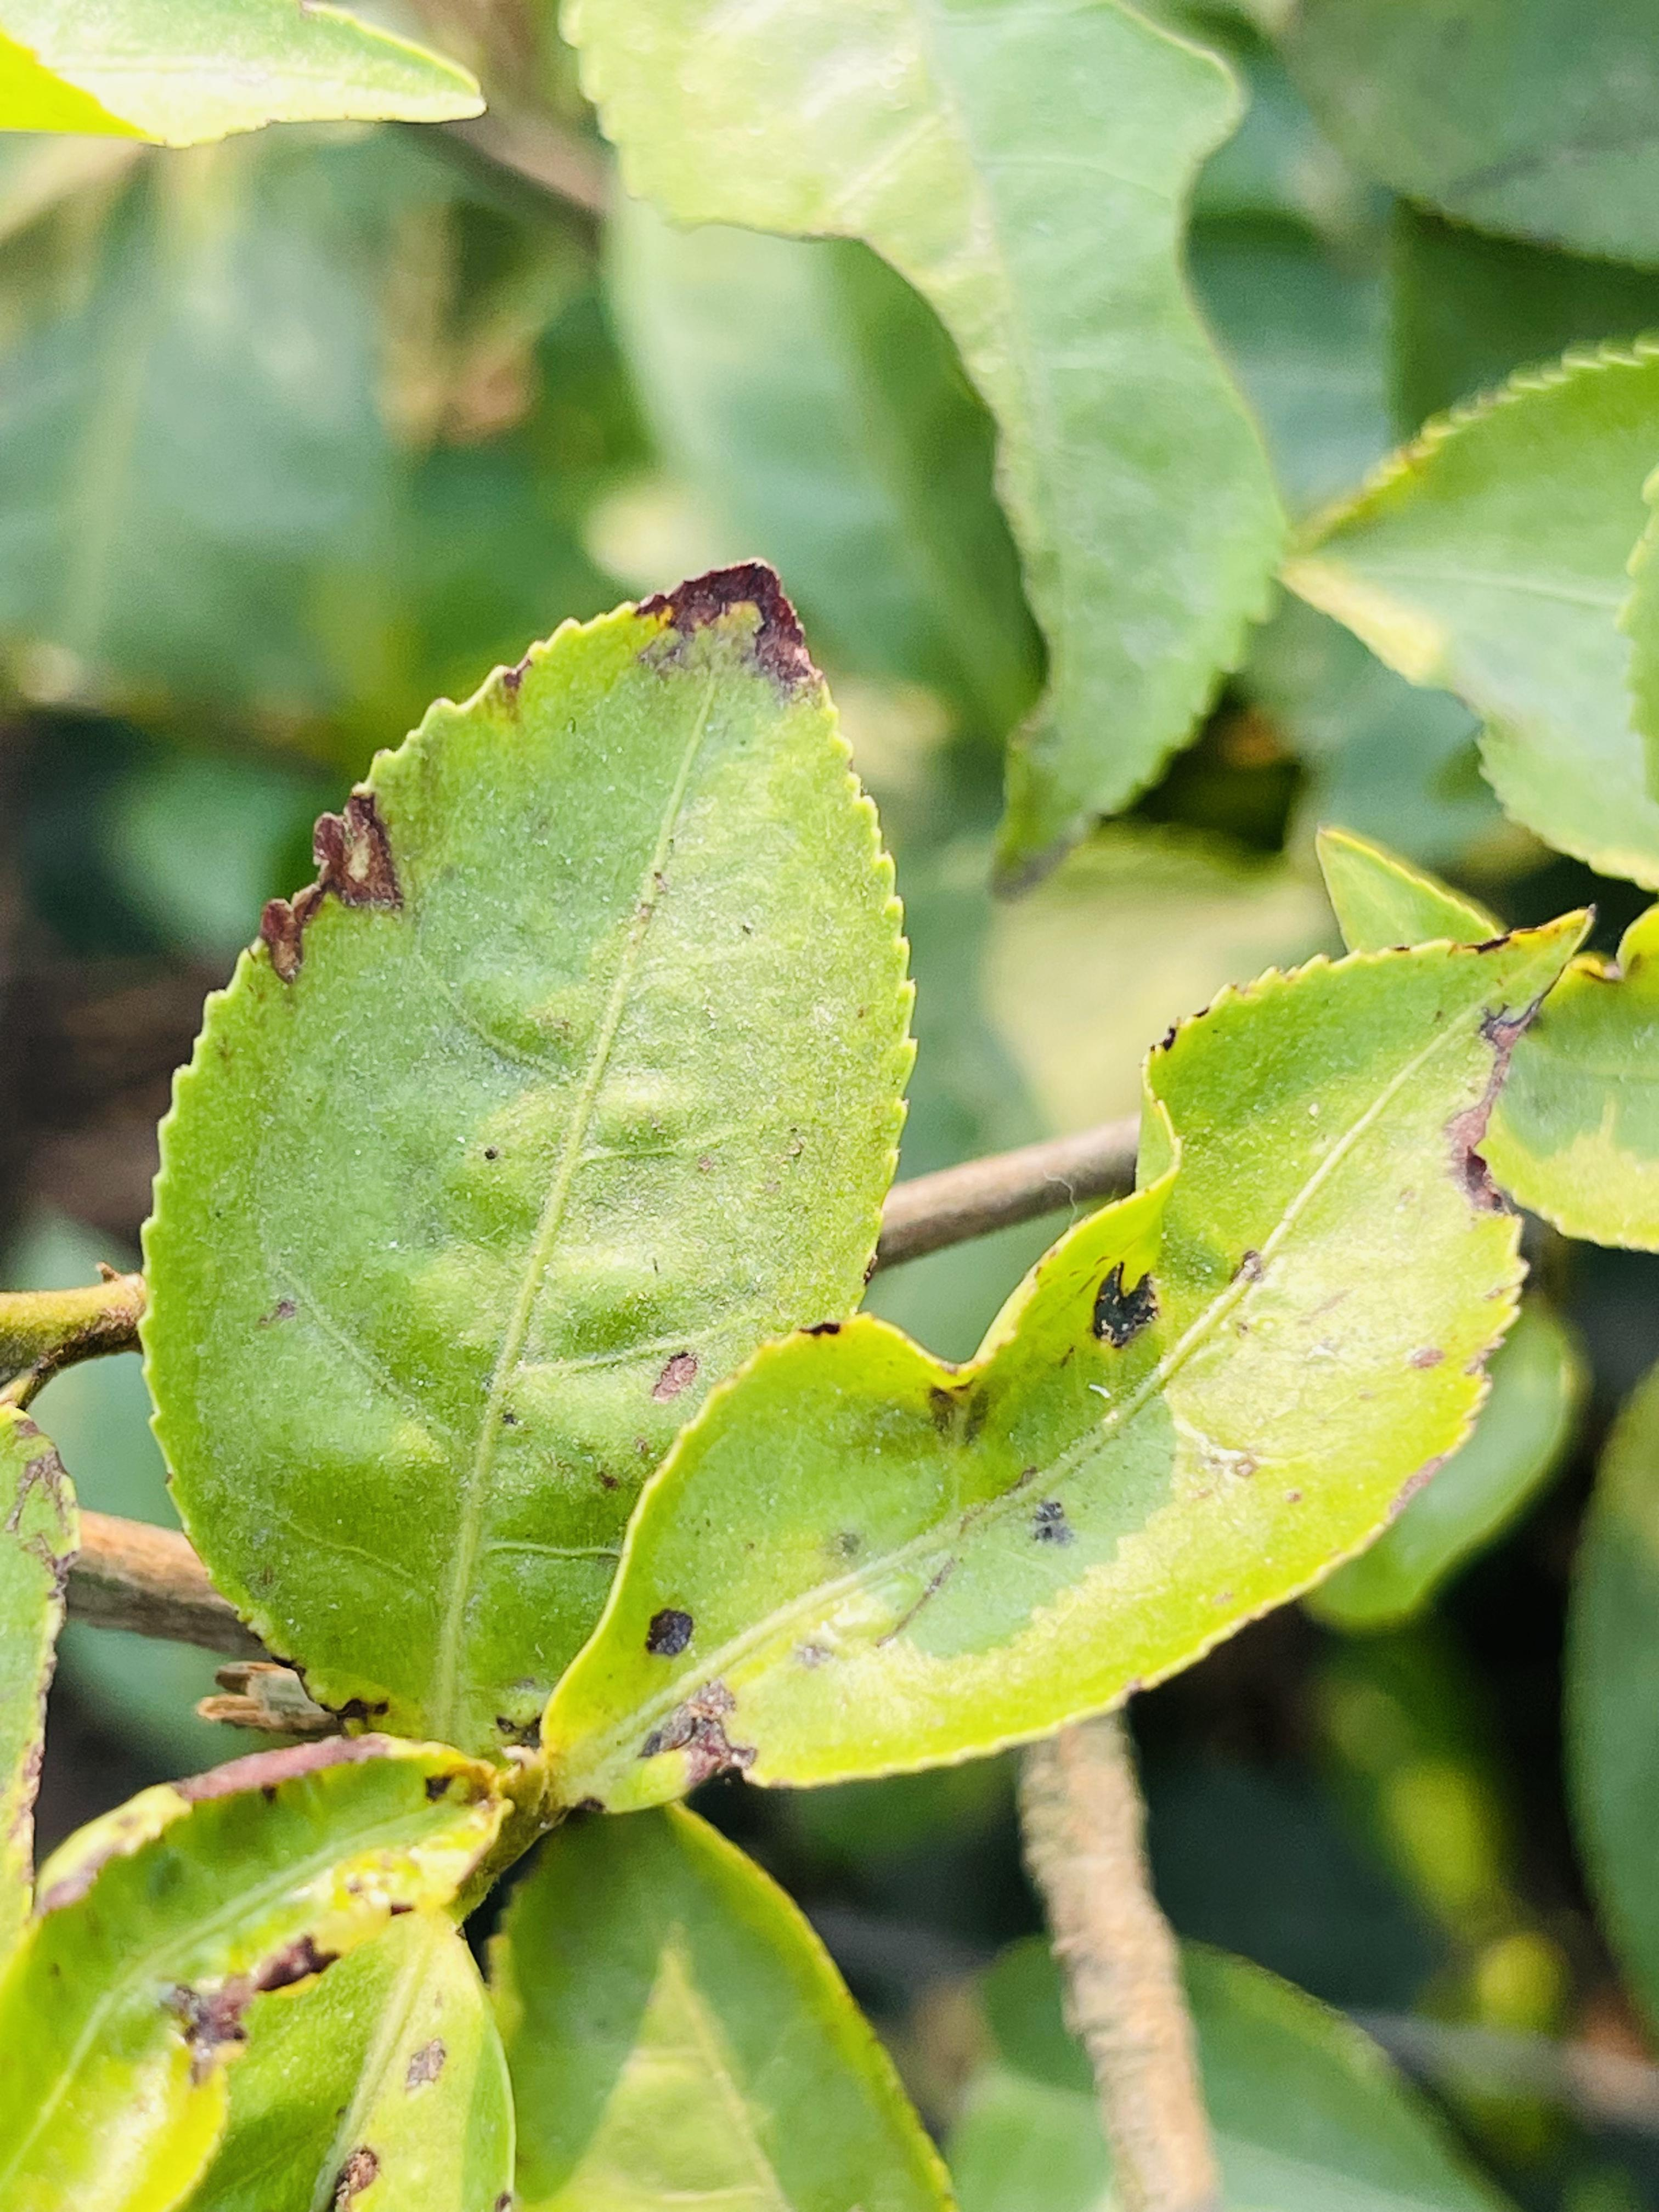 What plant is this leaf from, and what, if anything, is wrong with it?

tea, helopeltis
